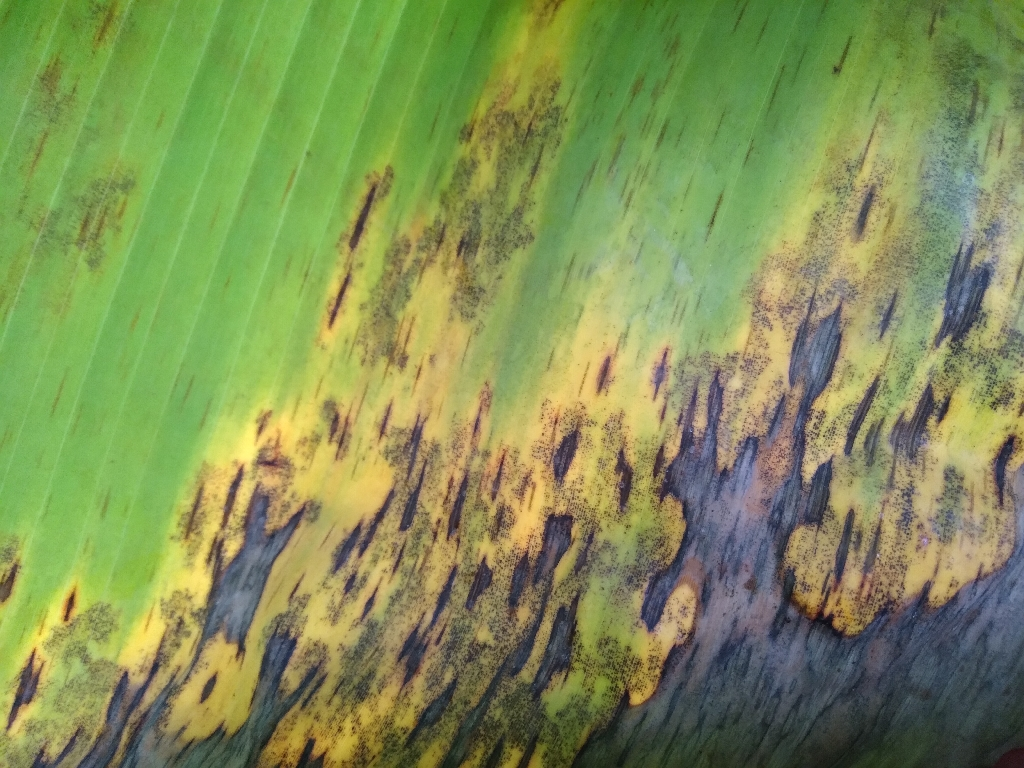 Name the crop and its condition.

banana, black sigatoka
